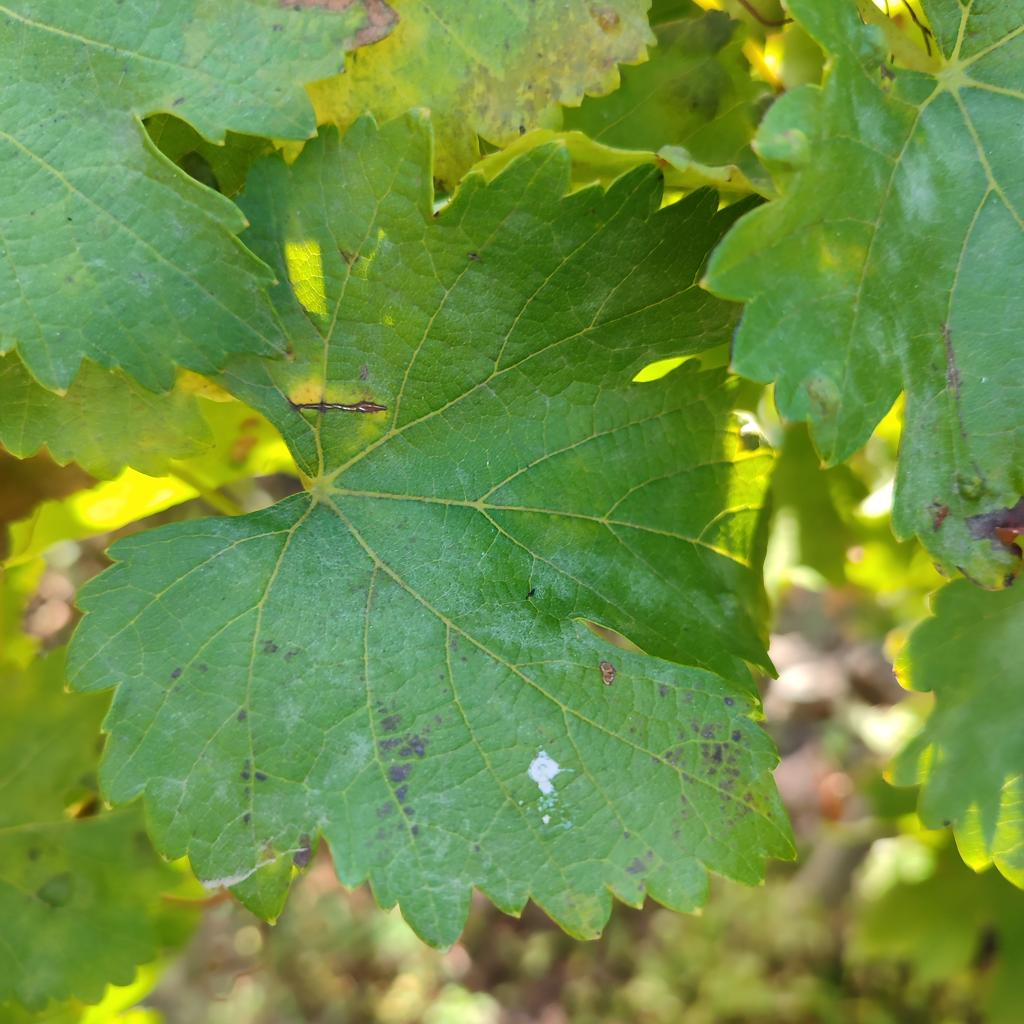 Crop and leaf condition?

grapevine, powdery mildew
